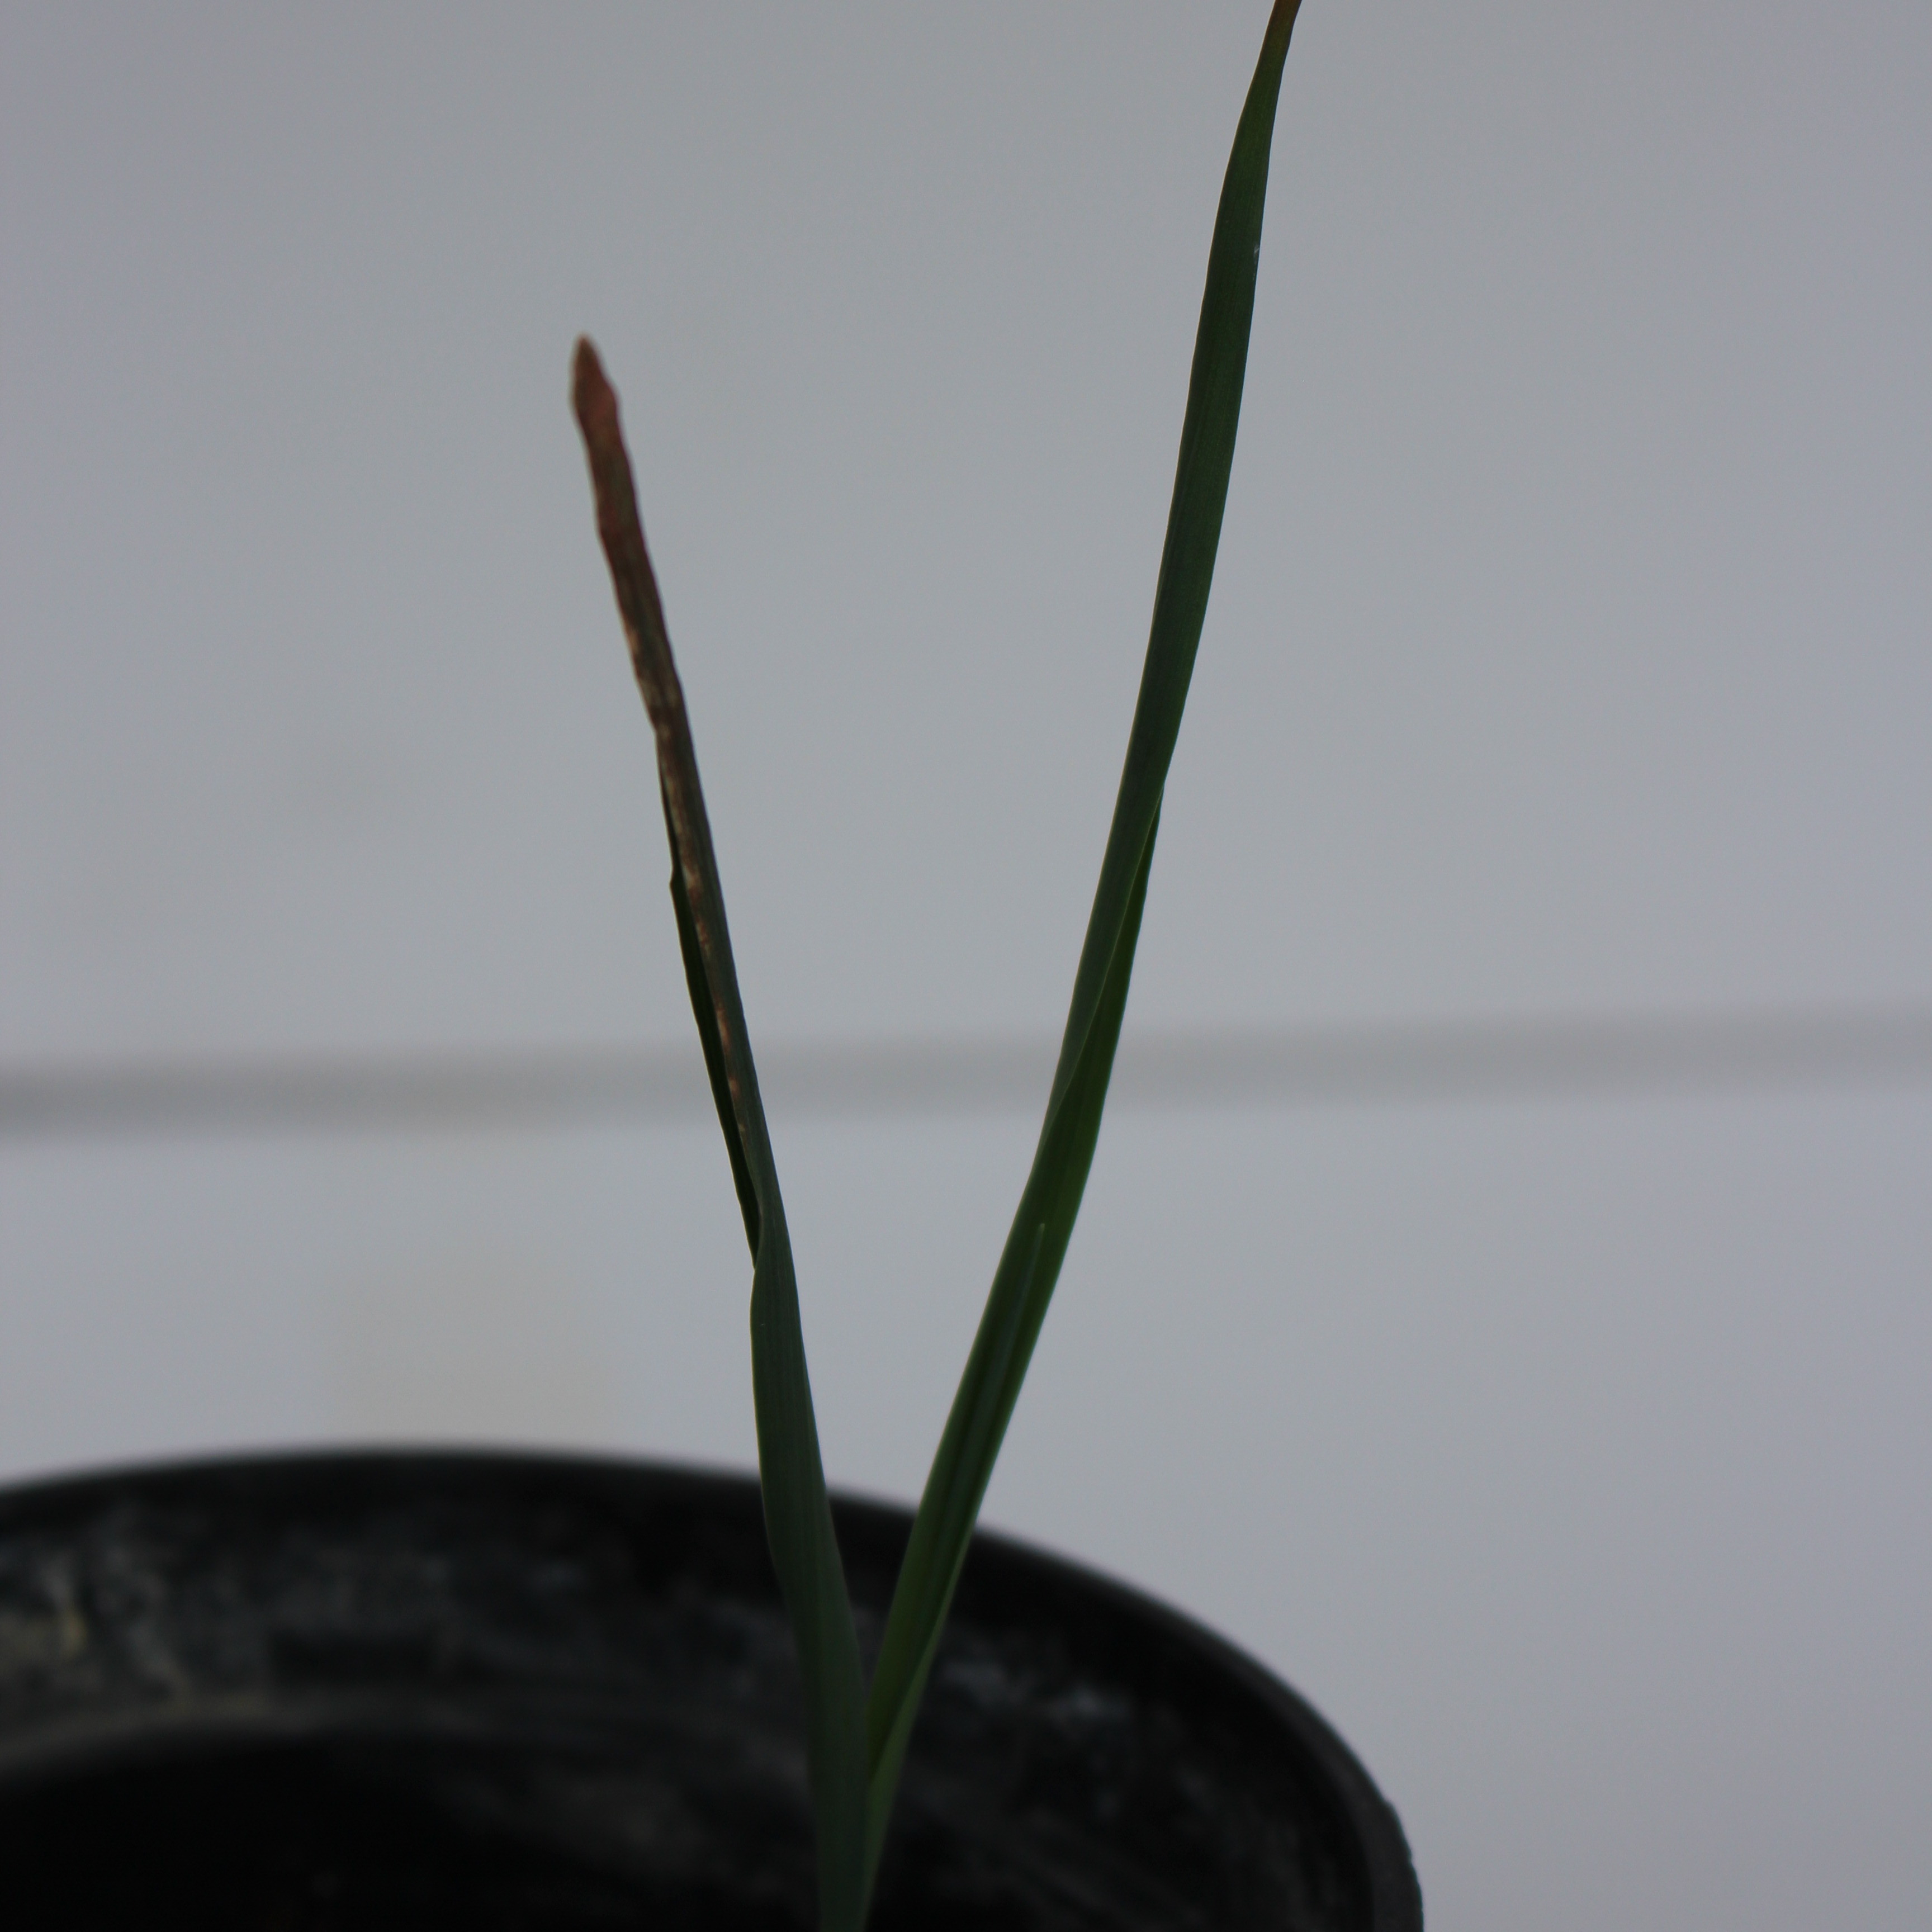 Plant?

Avena sterilis
